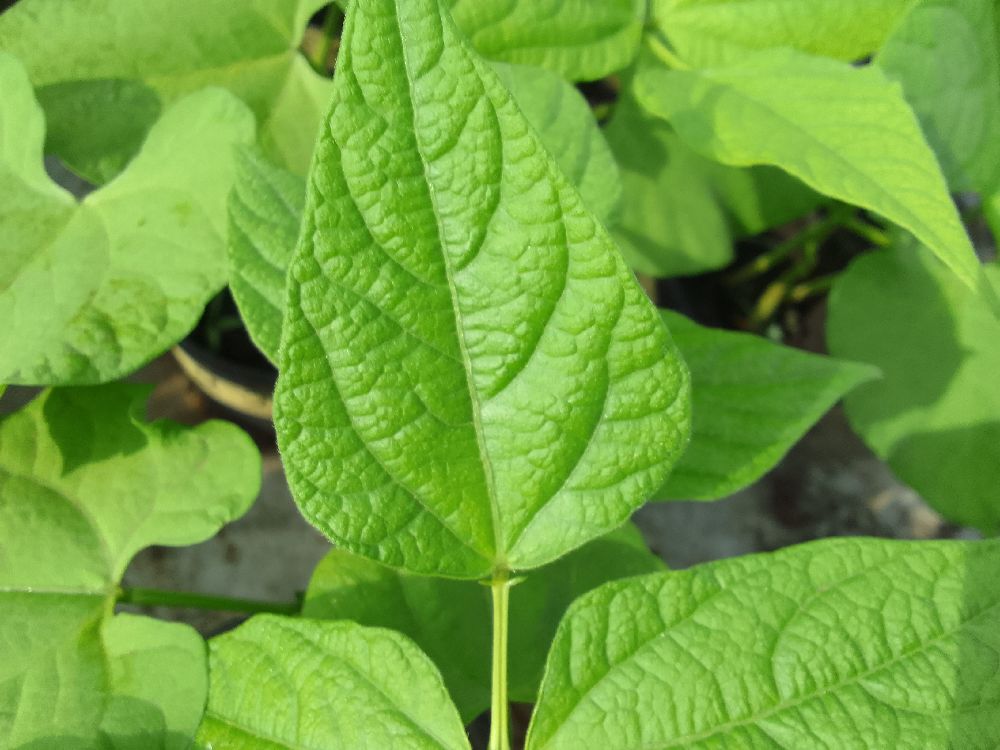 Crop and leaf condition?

common bean, healthy
